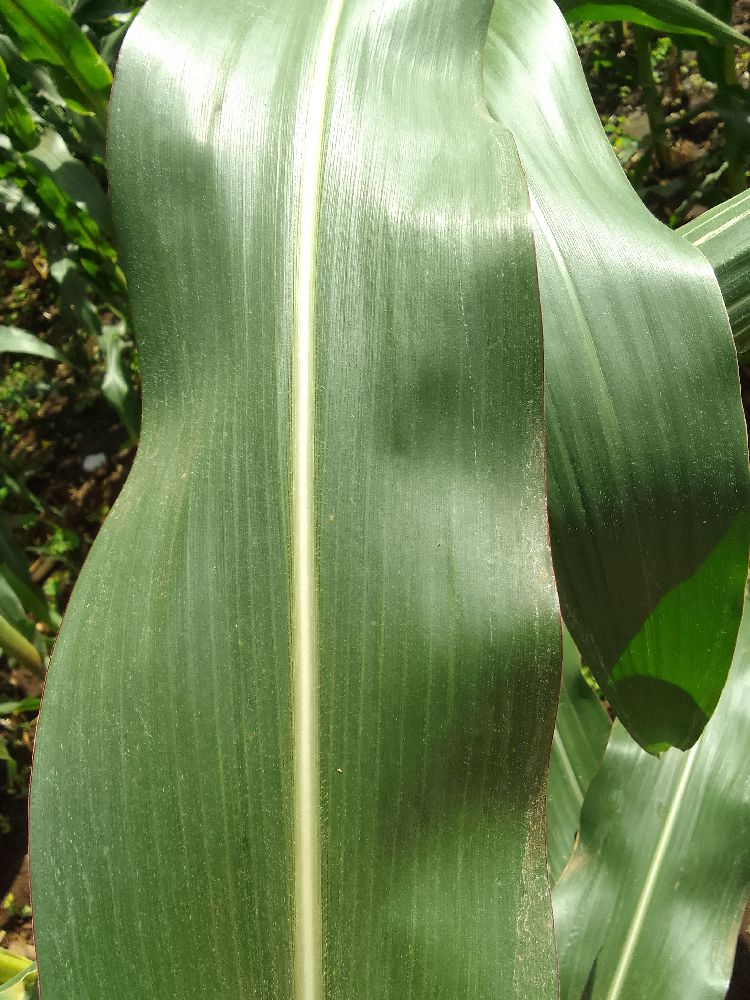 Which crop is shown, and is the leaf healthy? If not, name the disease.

maize, healthy
